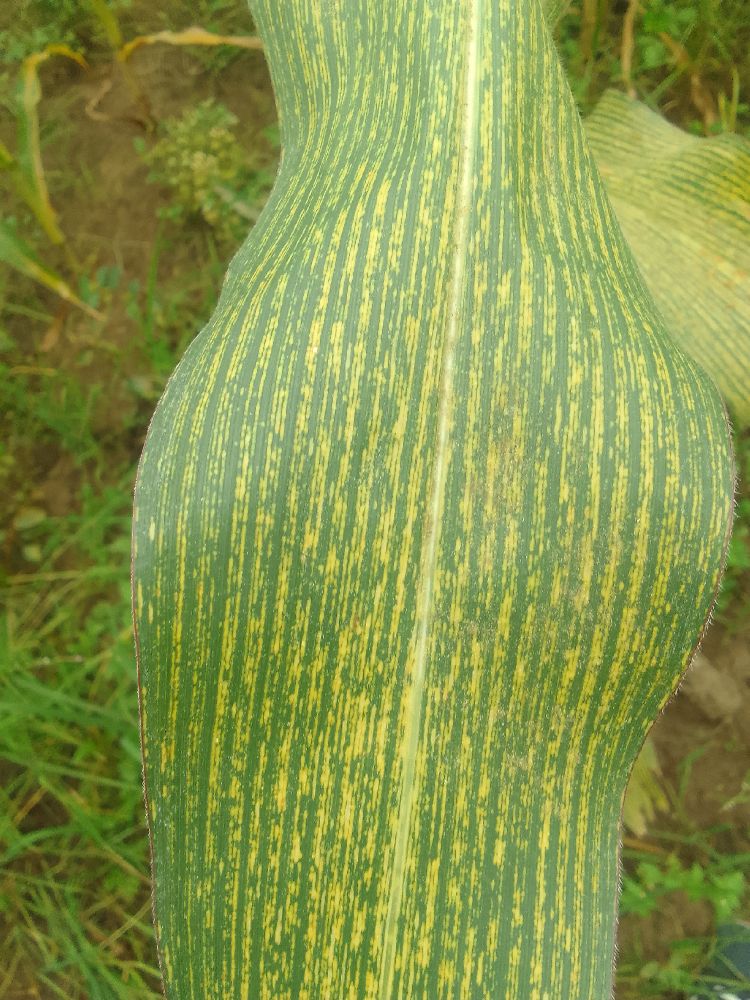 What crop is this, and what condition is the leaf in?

maize, maize streak virus
